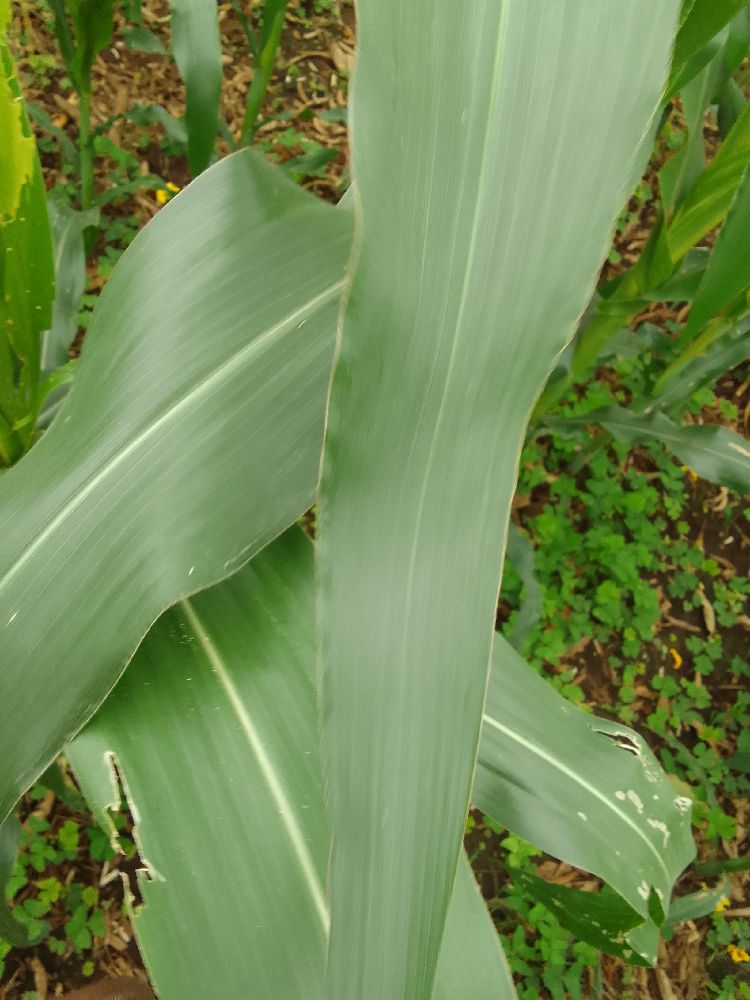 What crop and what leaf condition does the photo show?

maize, healthy
